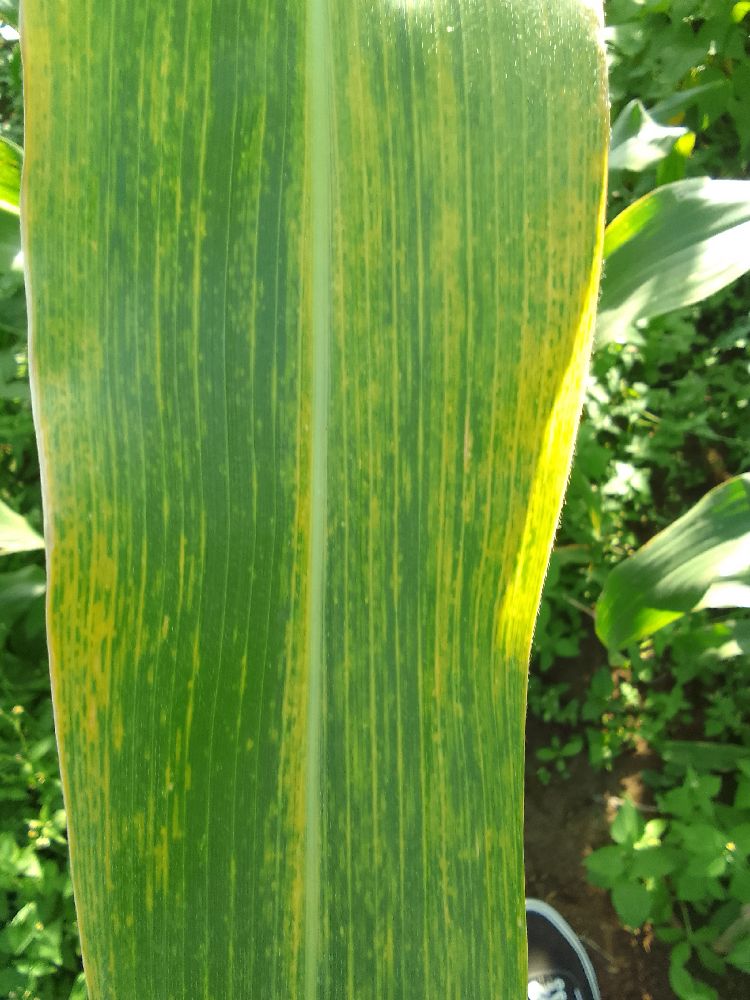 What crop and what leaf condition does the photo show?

maize, maize lethal necrosis
